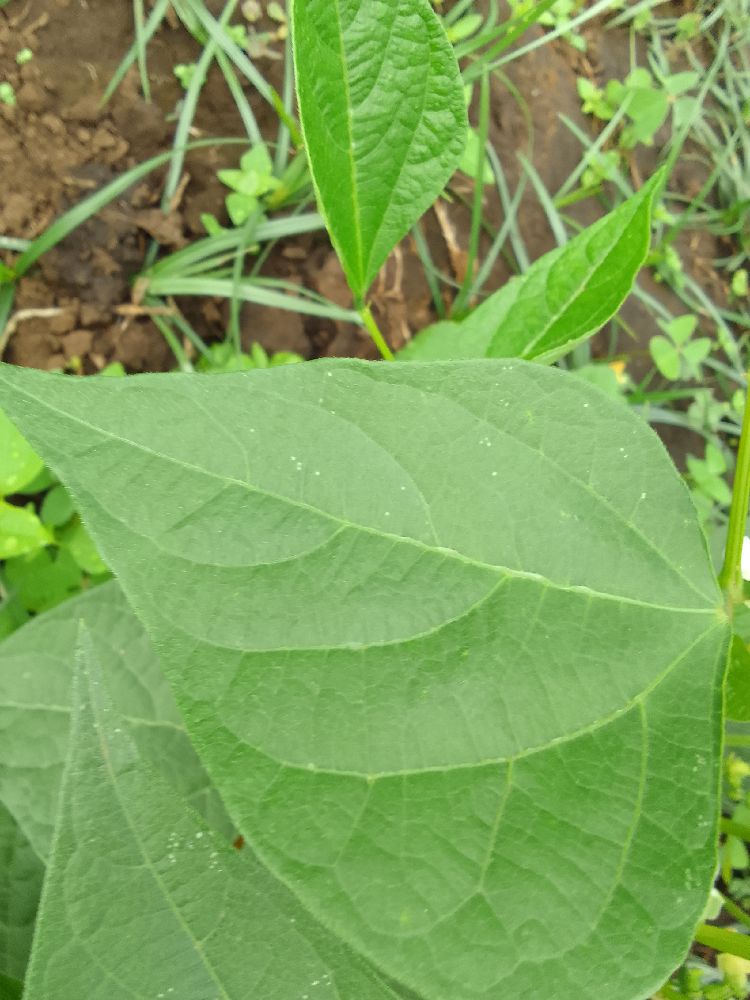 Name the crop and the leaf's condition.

common bean, healthy
